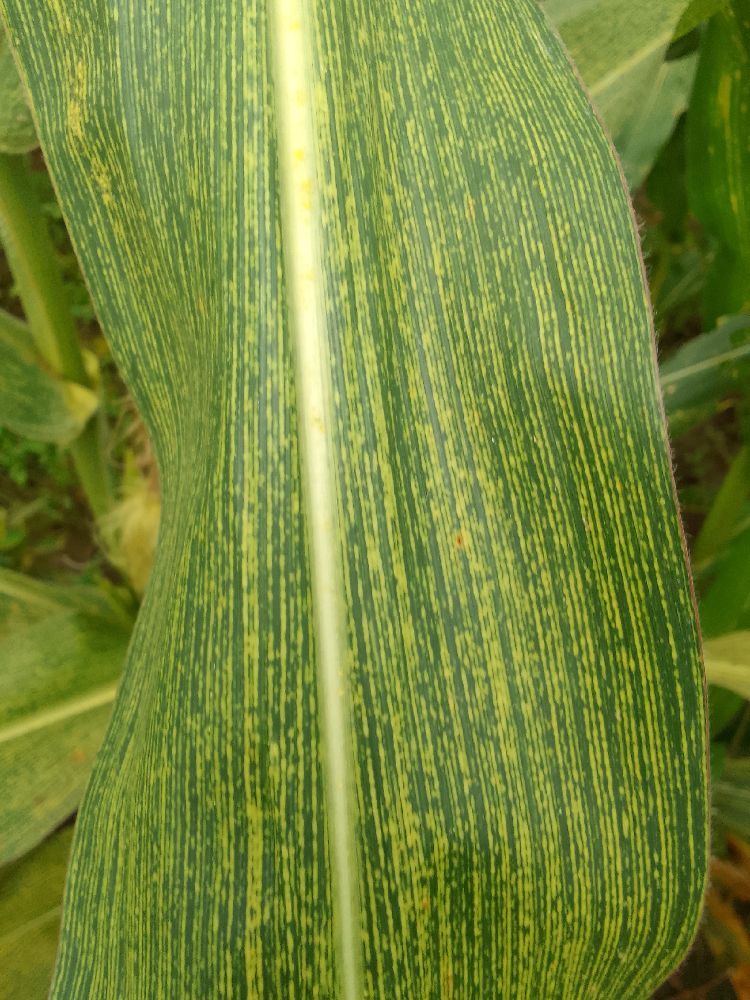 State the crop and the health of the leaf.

maize, maize streak virus
